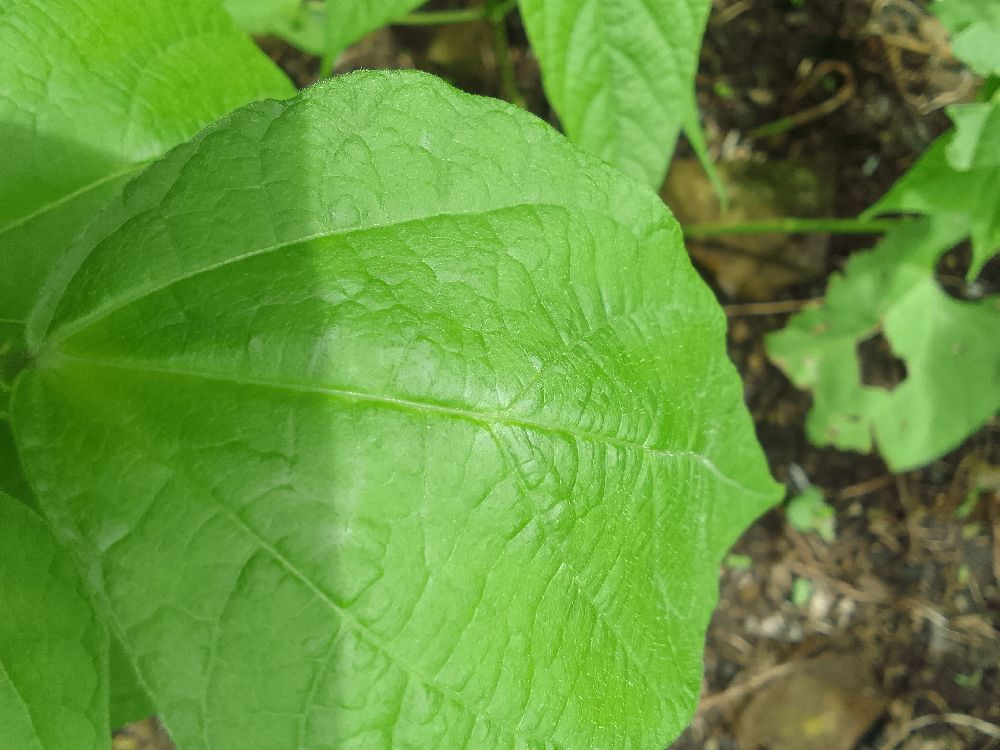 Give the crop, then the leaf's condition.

common bean, healthy
